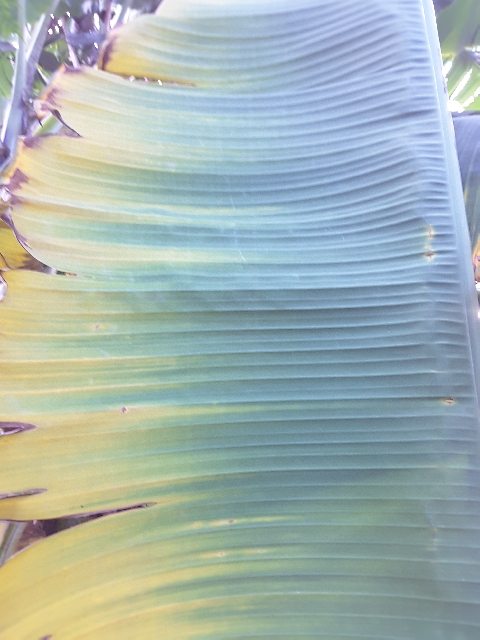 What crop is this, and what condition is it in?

banana, fusarium wilt race 1
